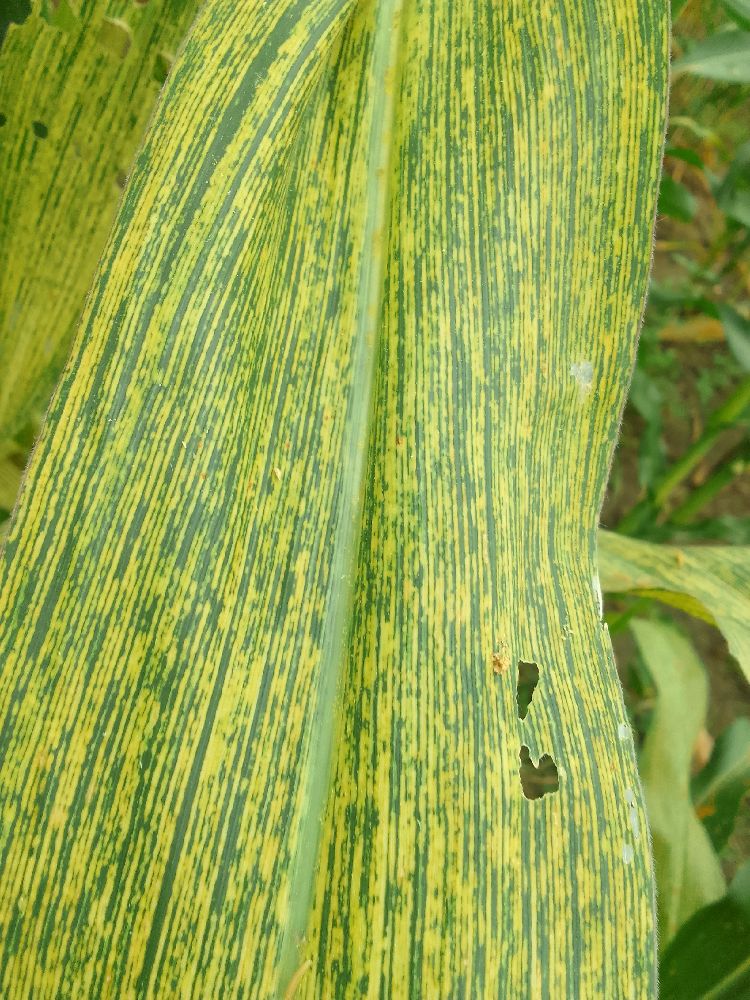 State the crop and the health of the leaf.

maize, maize streak virus
